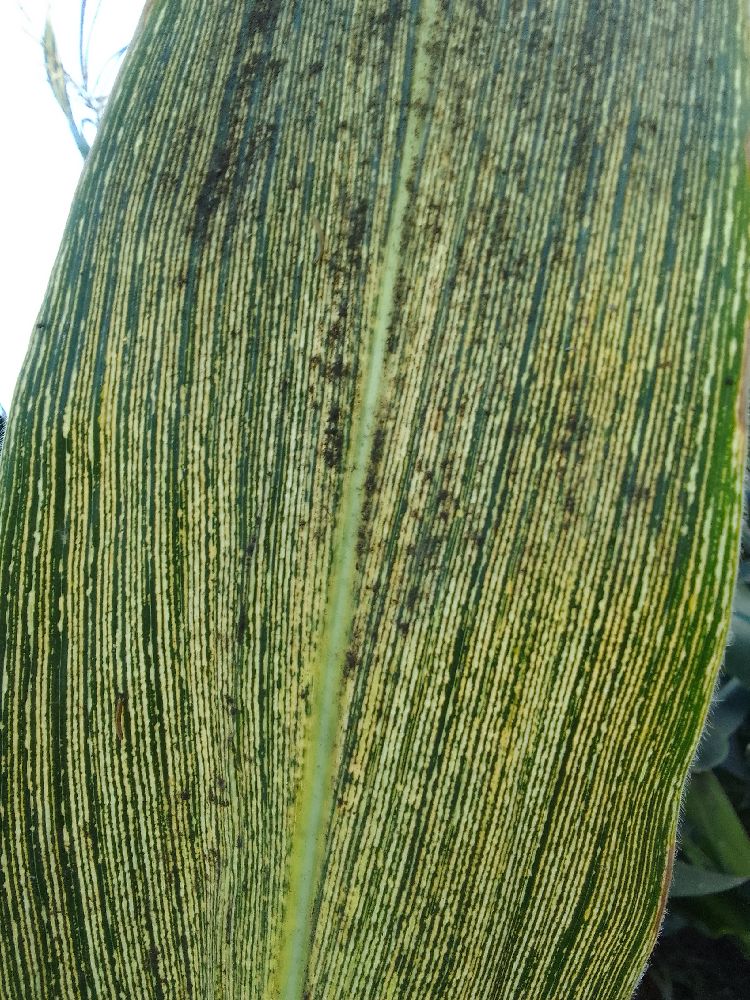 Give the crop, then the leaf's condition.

maize, maize streak virus
